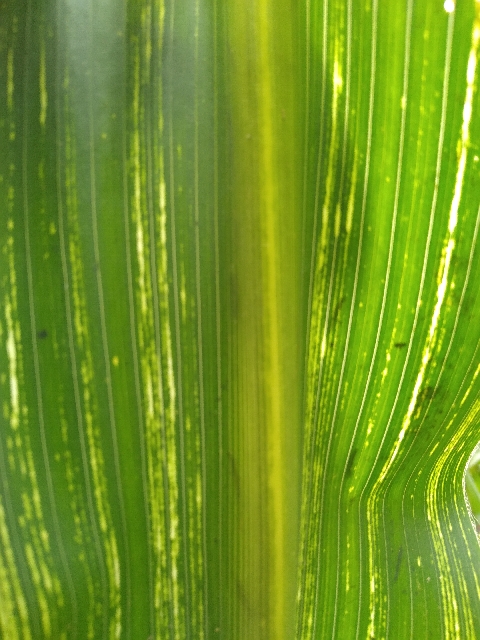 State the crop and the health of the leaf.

maize, maize streak virus
